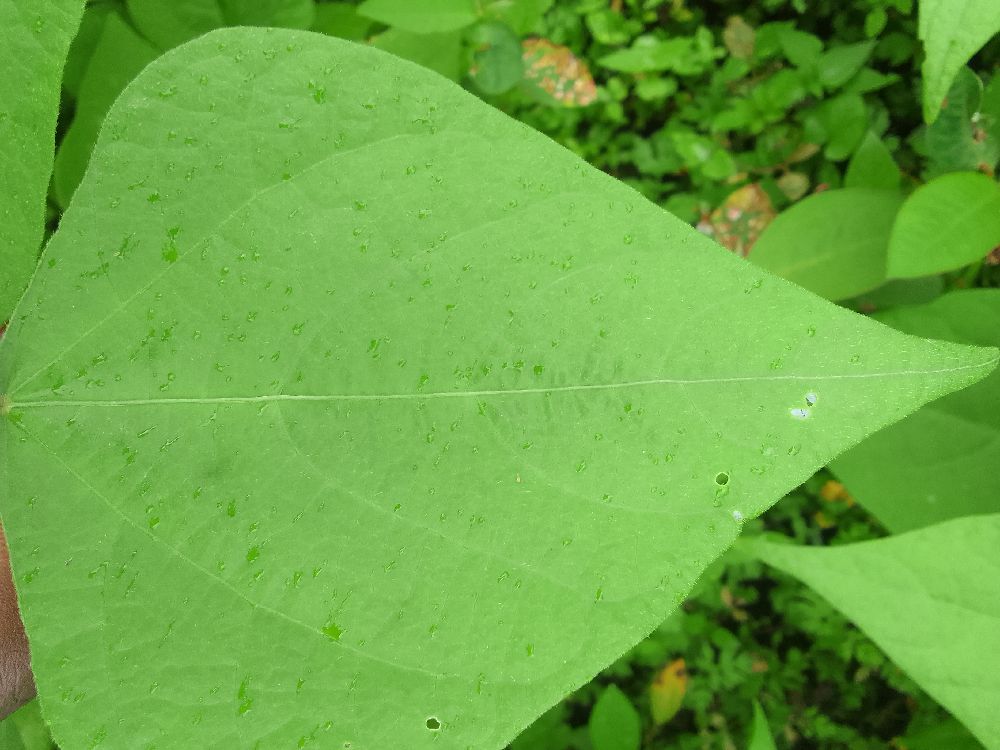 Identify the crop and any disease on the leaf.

common bean, healthy
